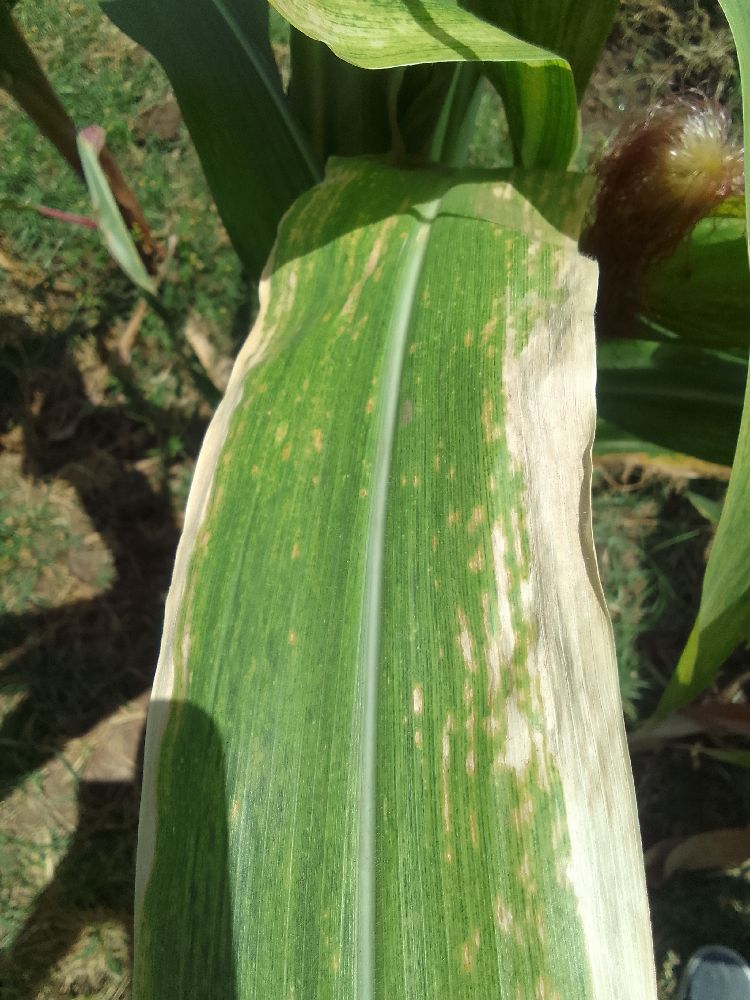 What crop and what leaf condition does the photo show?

maize, maize lethal necrosis
